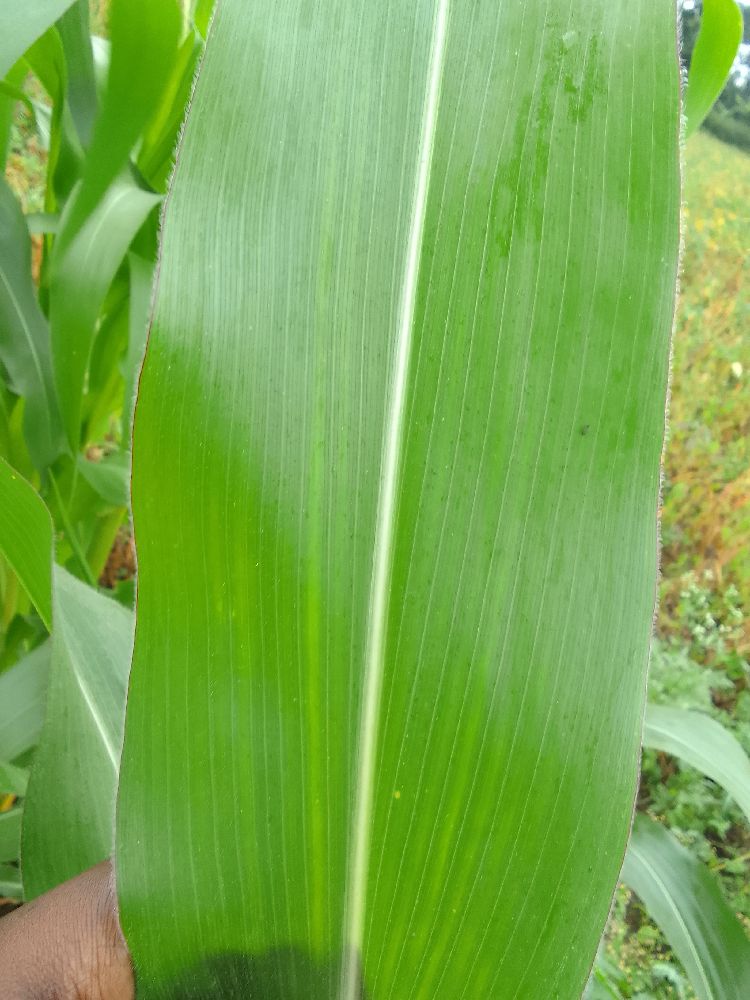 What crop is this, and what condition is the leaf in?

maize, healthy
